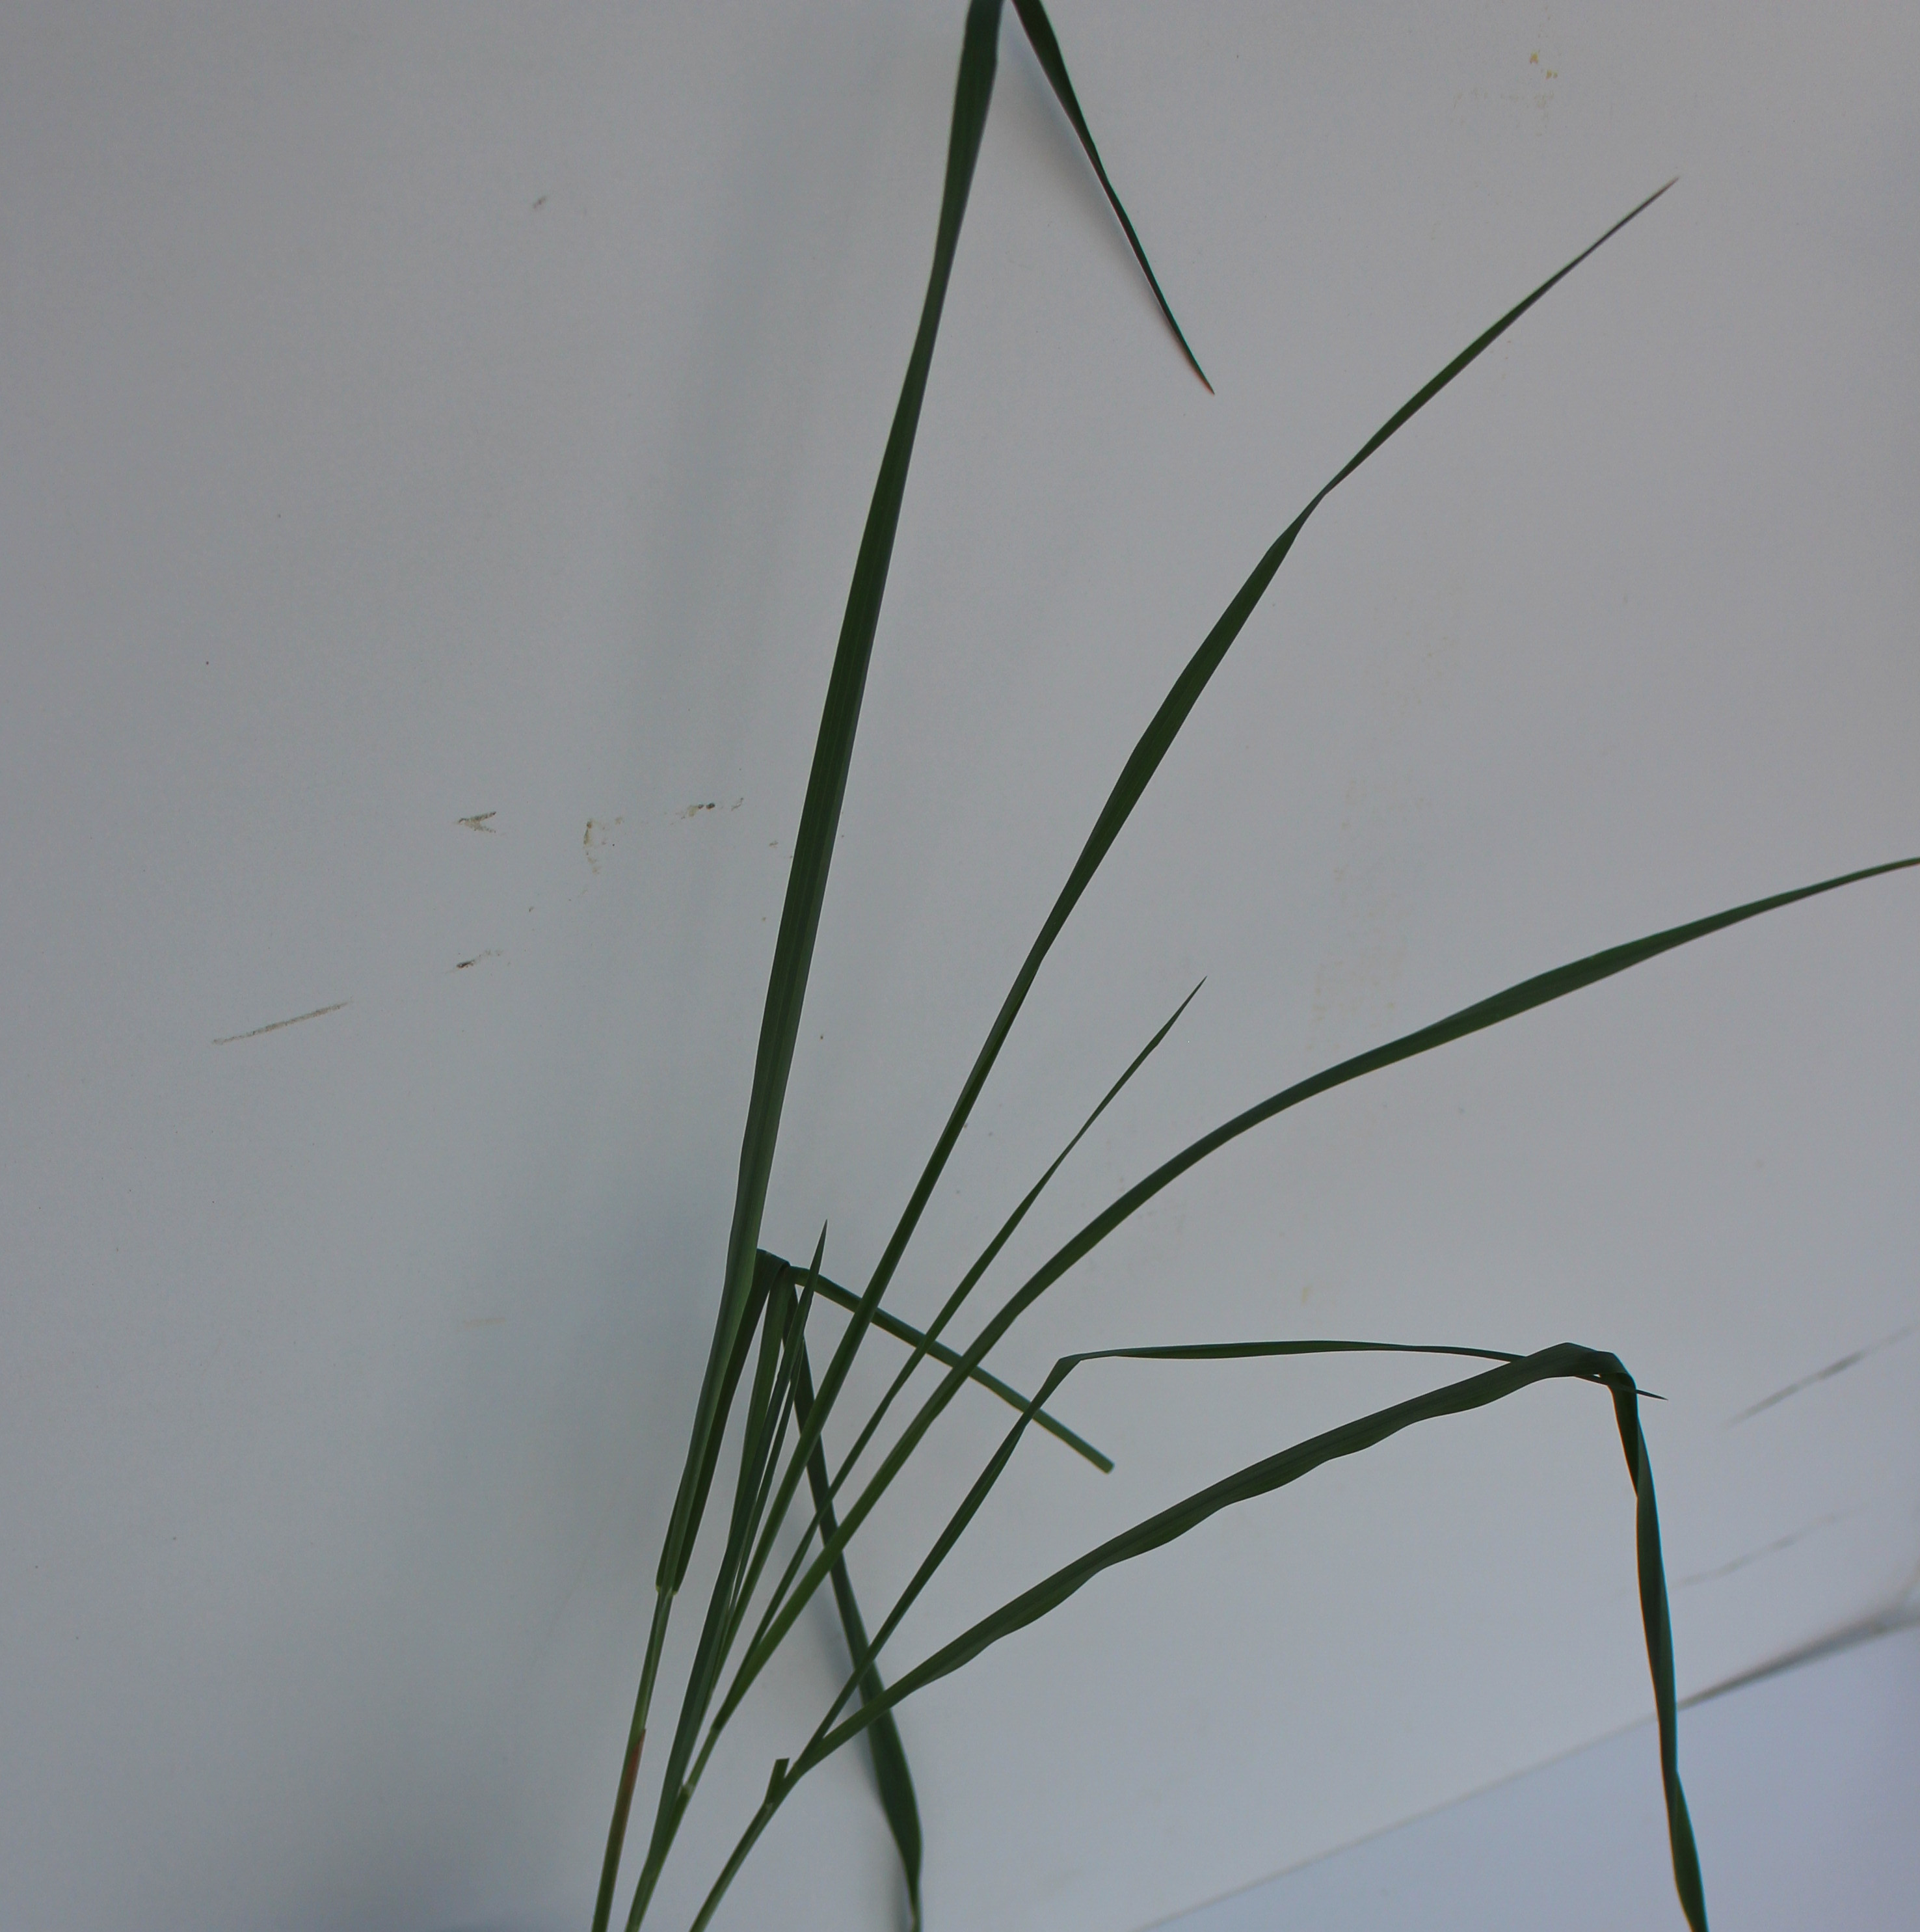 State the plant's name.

Avena sterilis
